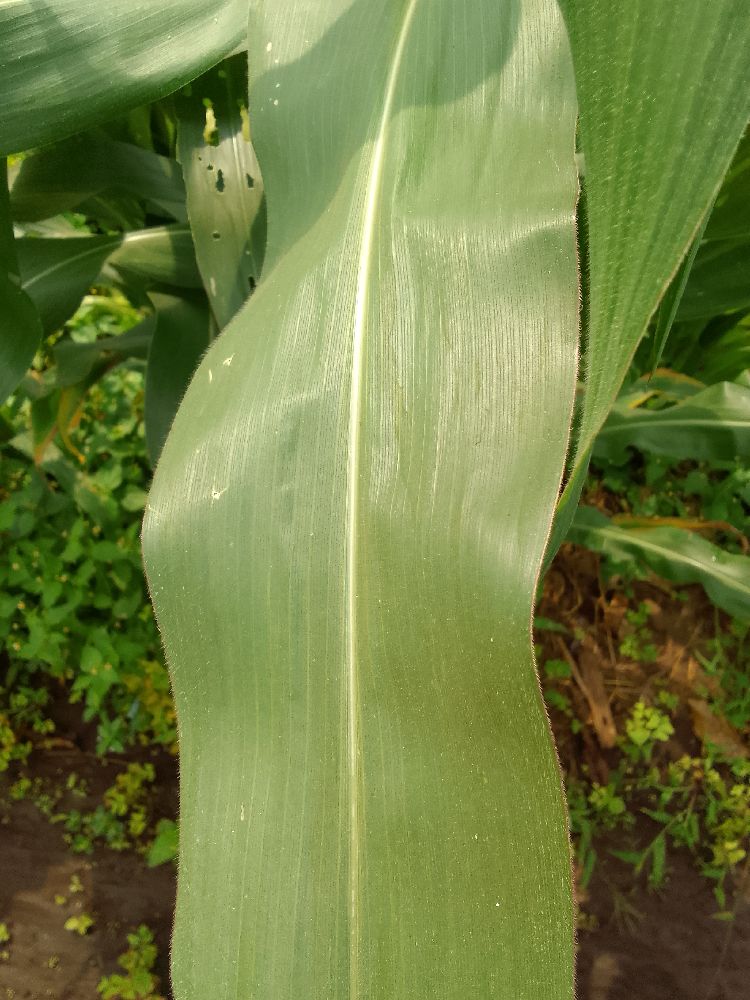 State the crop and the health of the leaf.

maize, healthy
